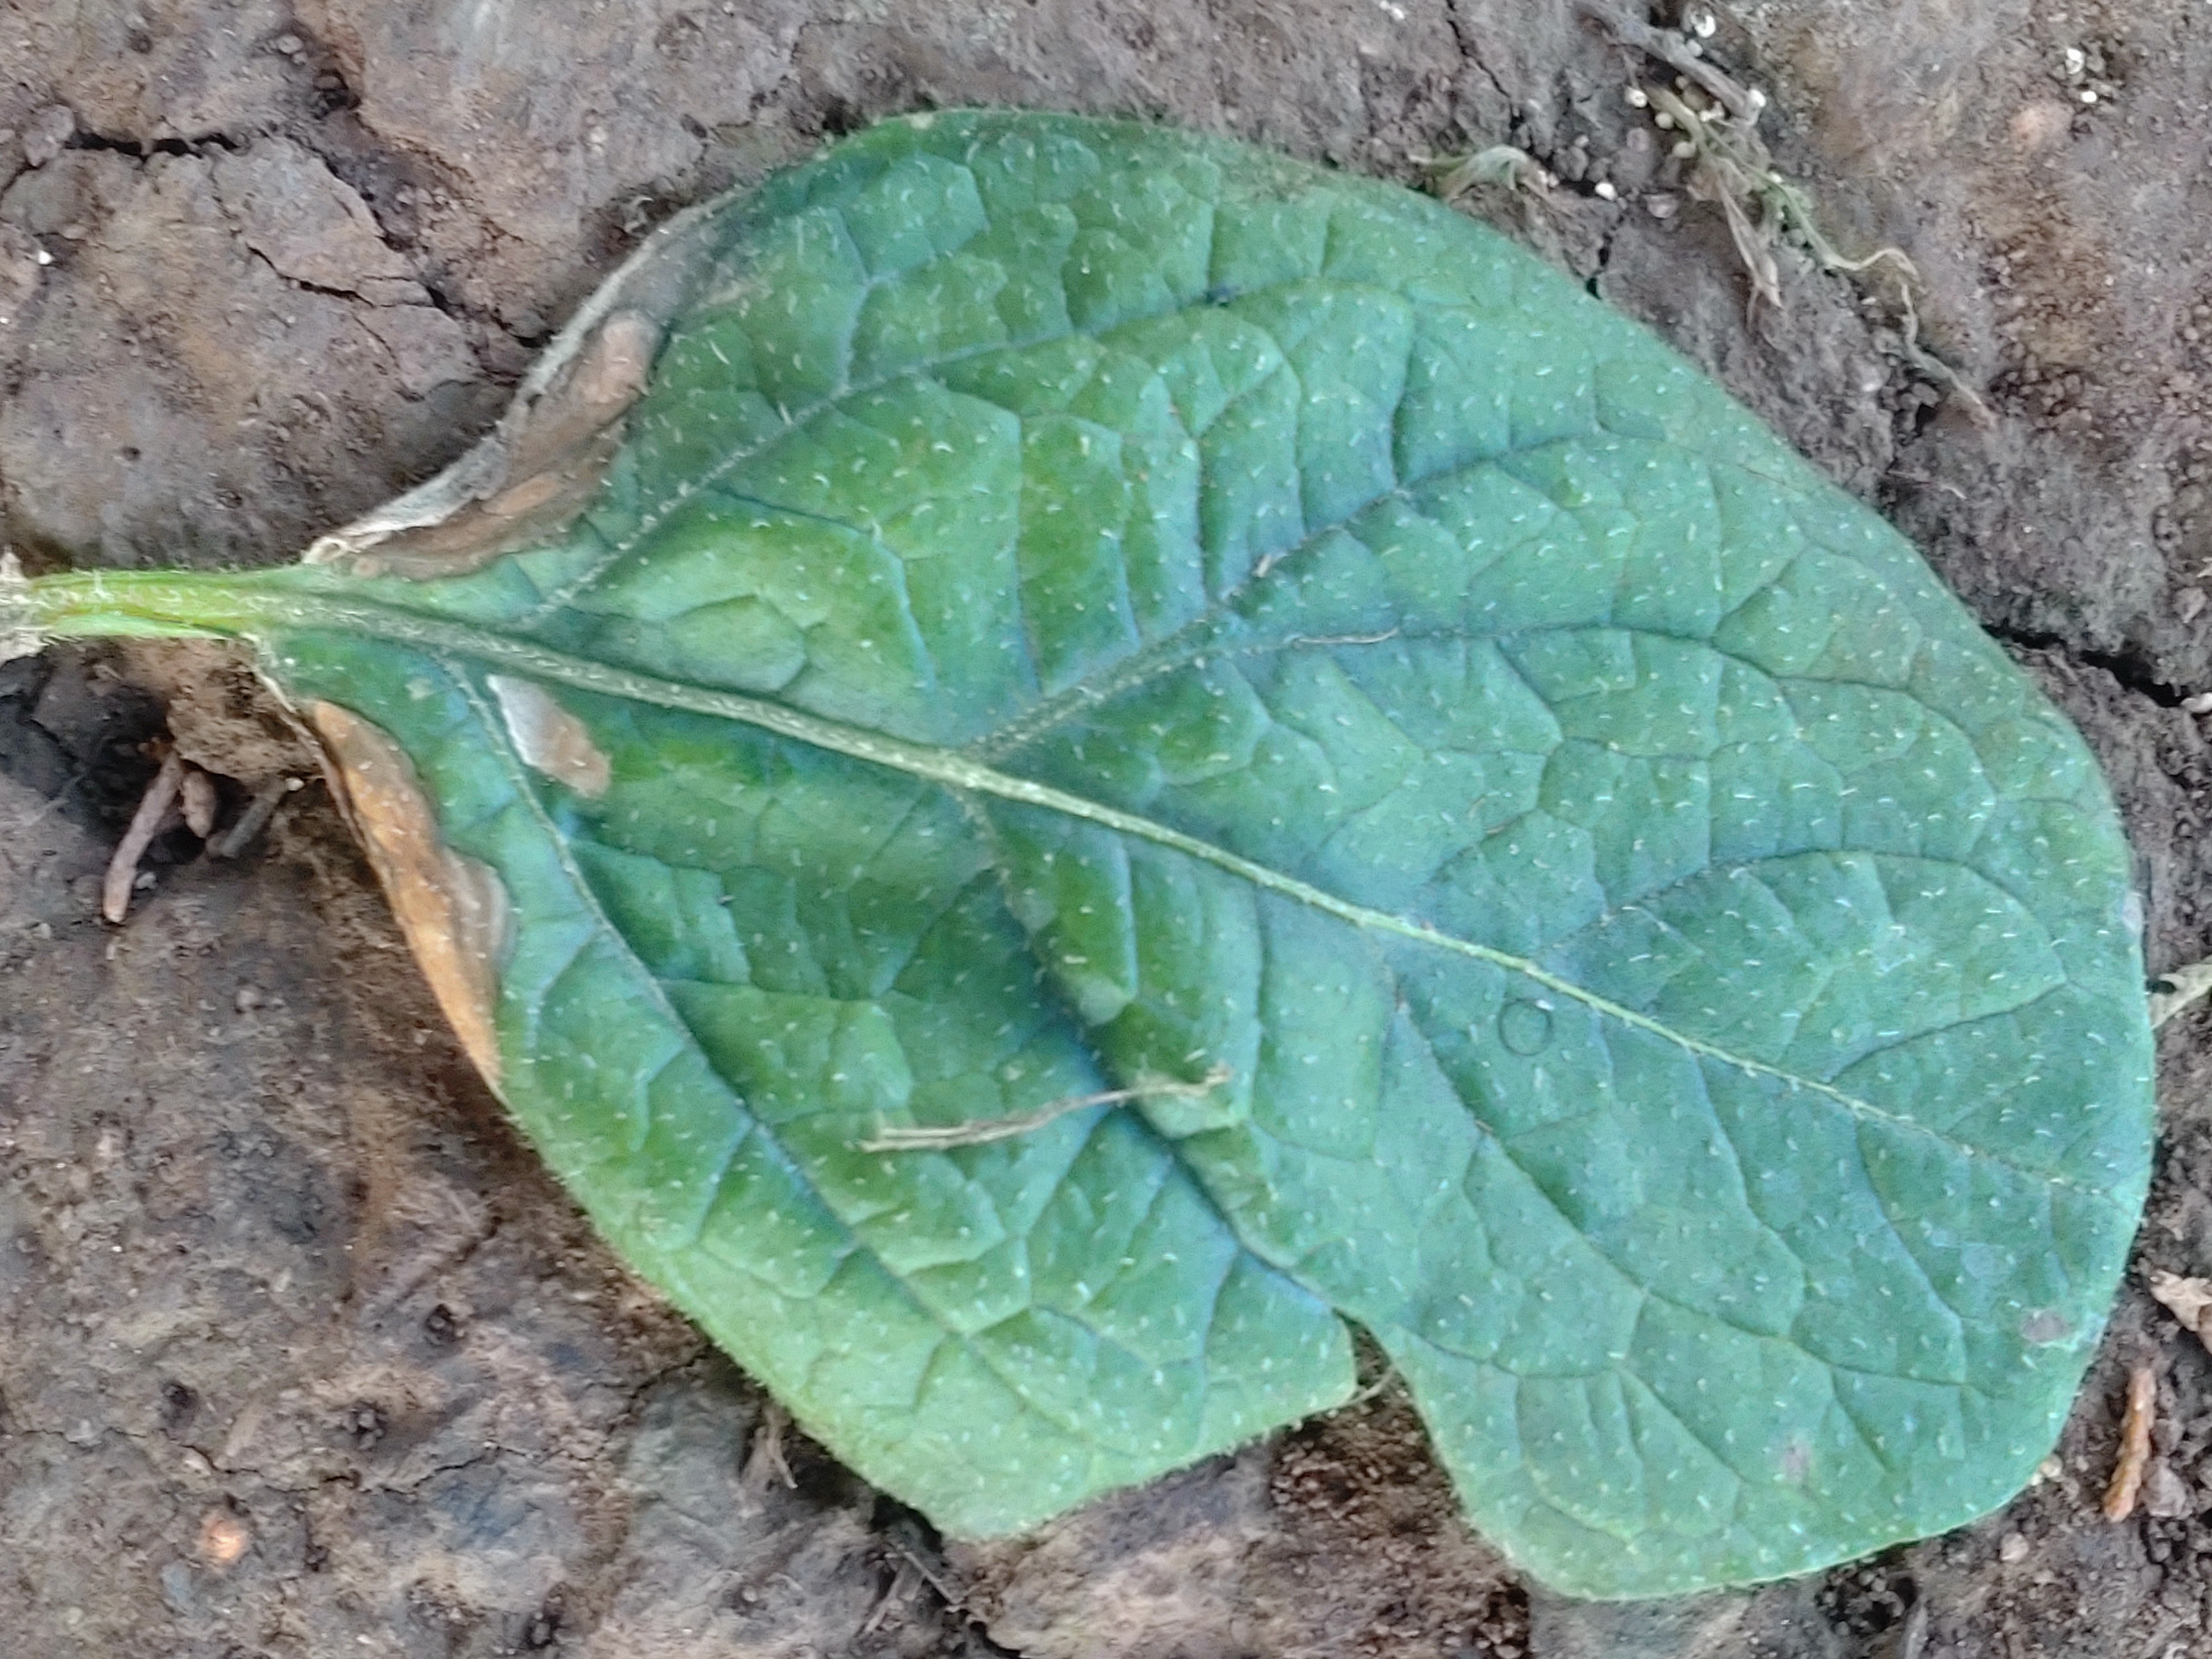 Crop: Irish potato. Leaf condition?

early blight
